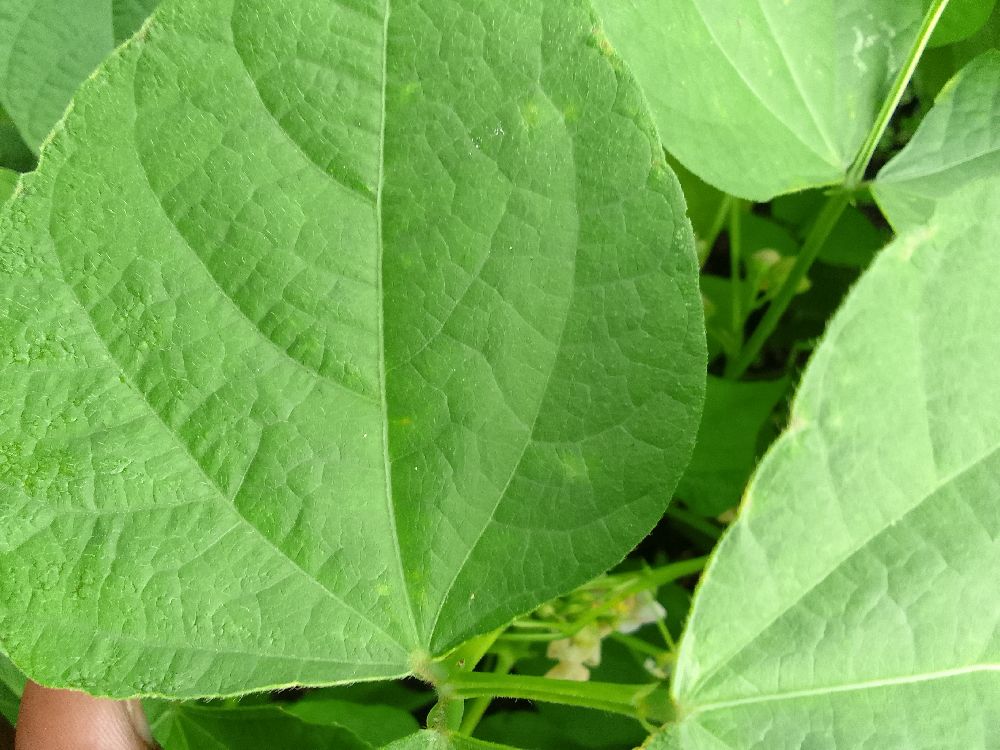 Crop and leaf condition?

common bean, healthy
